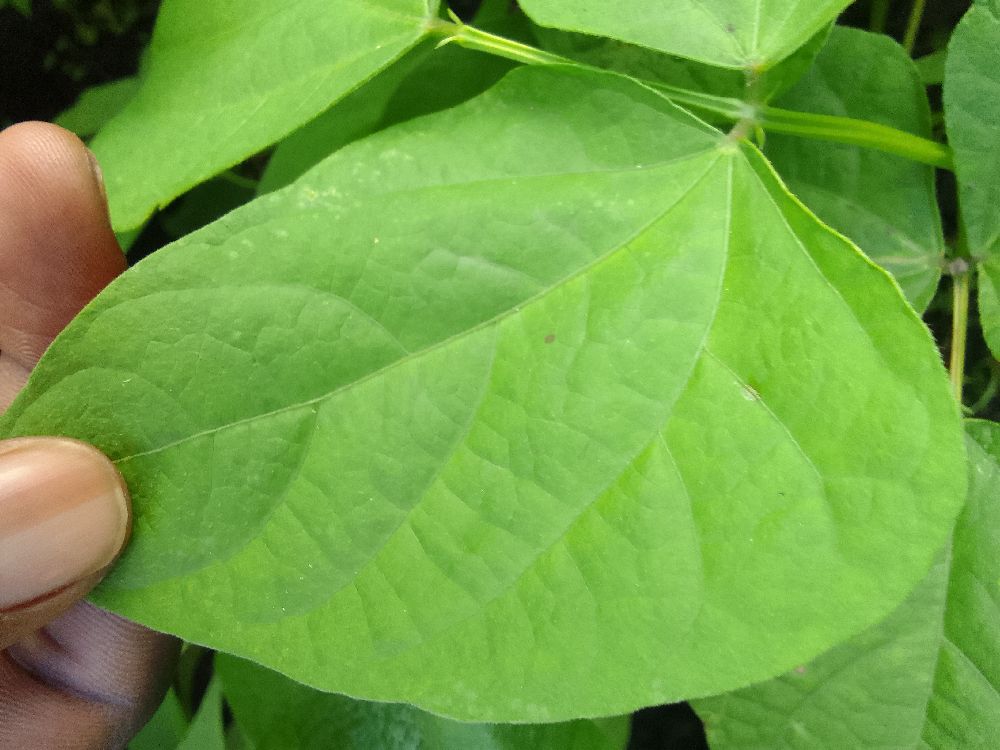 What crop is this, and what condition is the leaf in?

common bean, healthy
